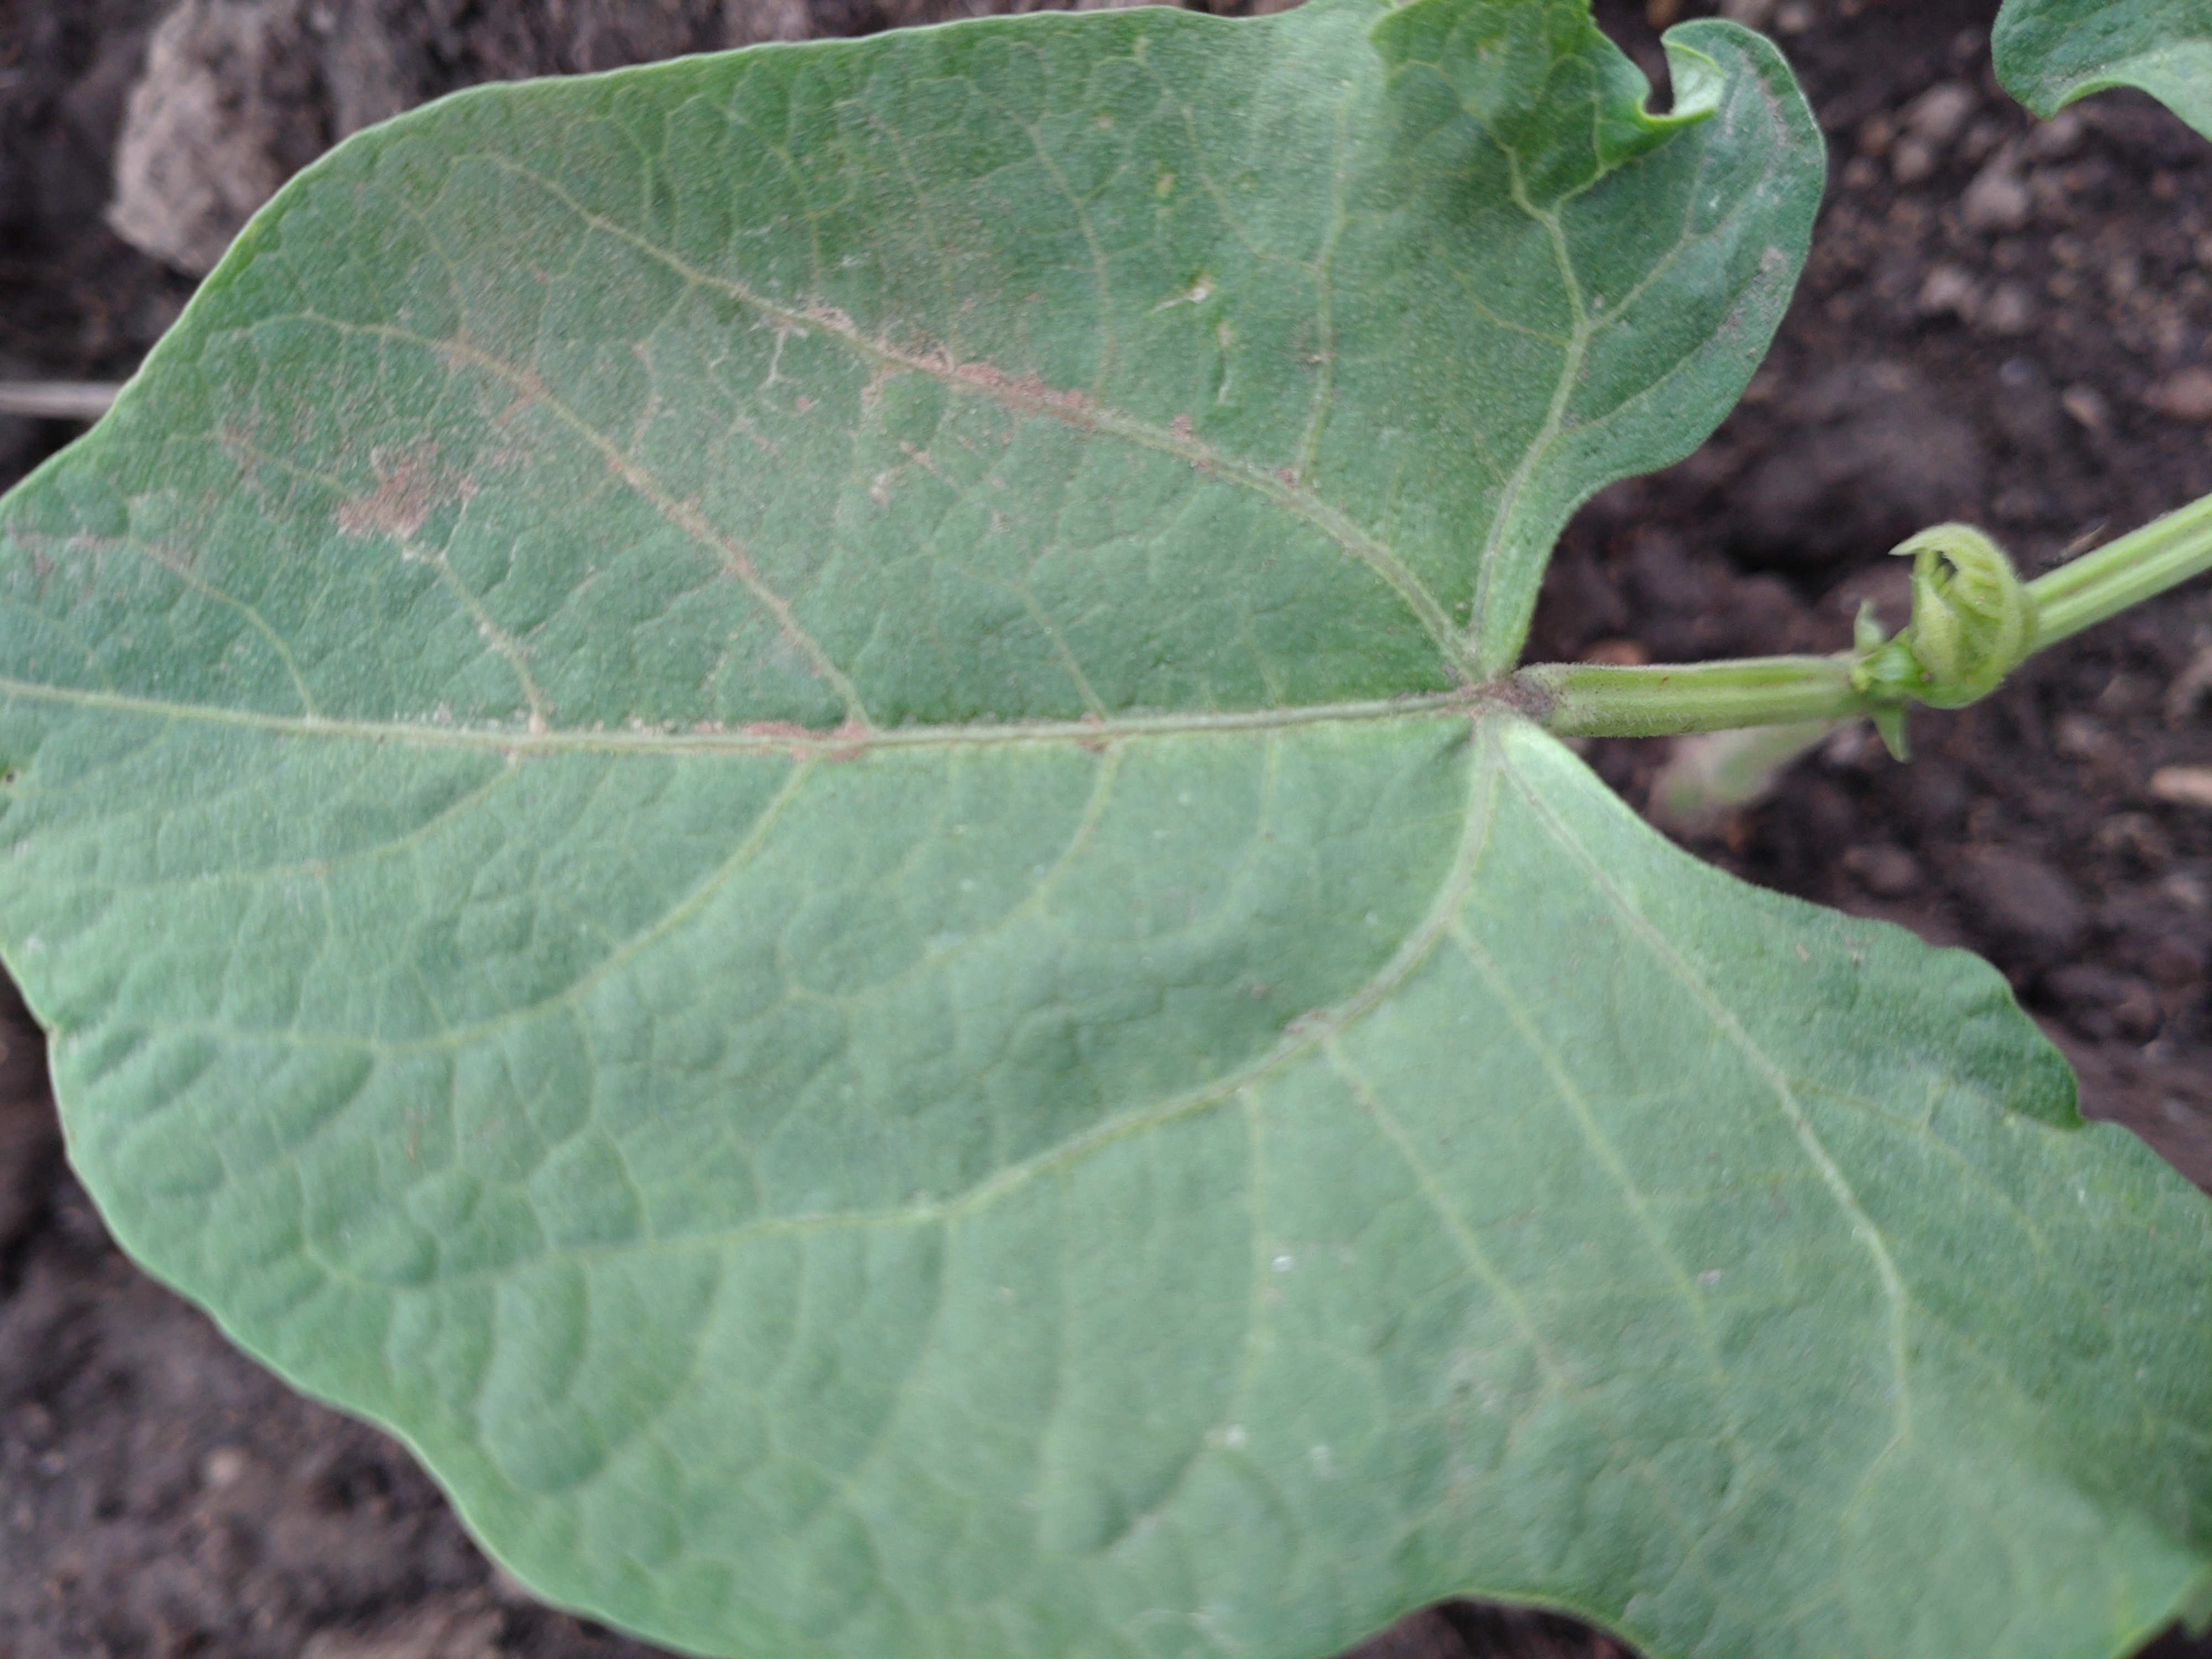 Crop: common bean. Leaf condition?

healthy
